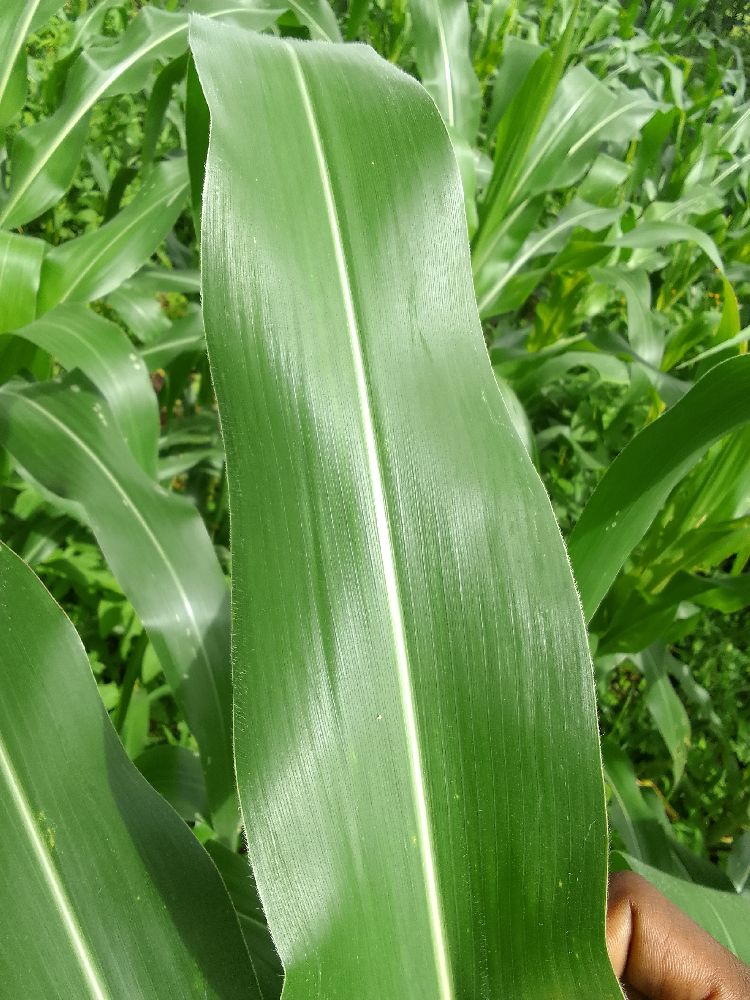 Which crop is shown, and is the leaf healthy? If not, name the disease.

maize, healthy
